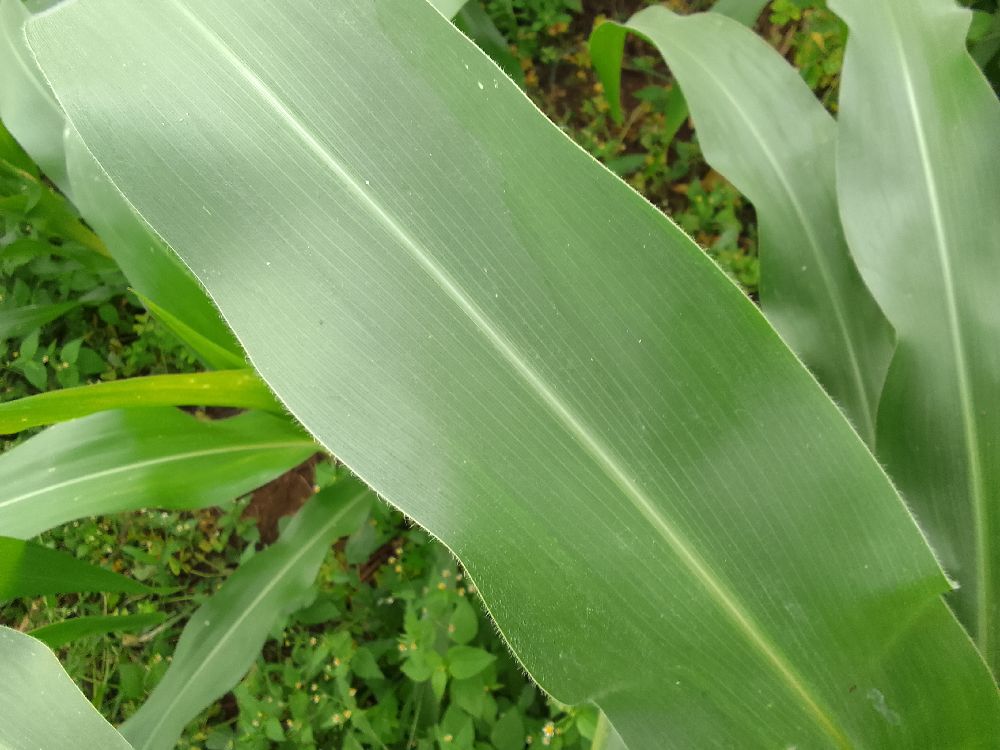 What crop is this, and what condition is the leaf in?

maize, healthy
